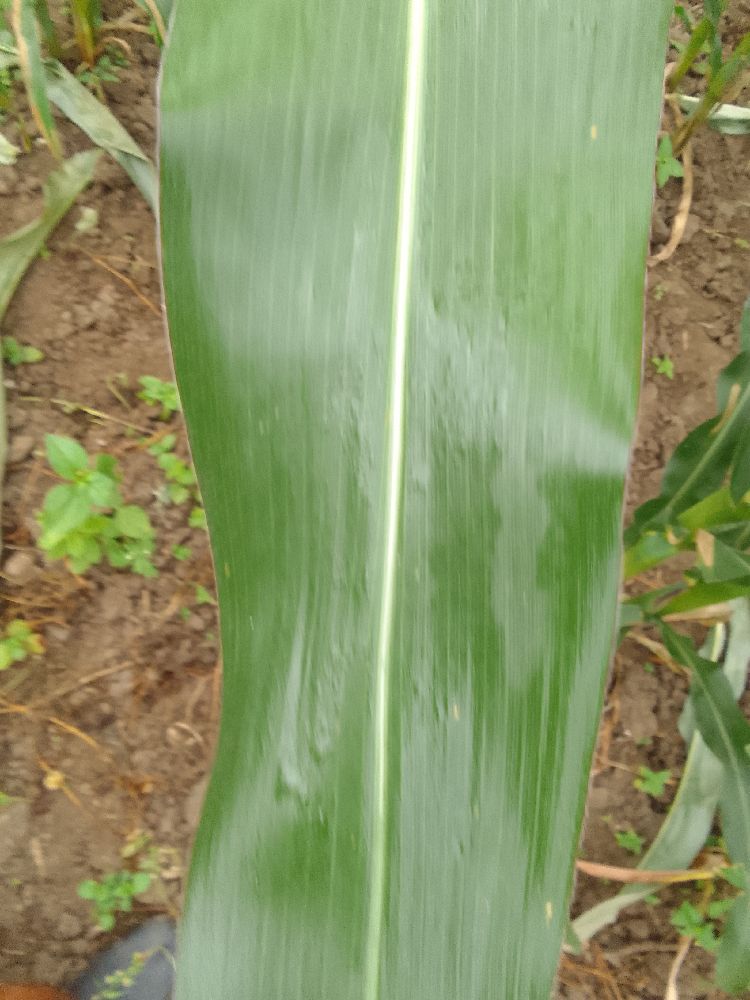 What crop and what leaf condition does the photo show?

maize, healthy
